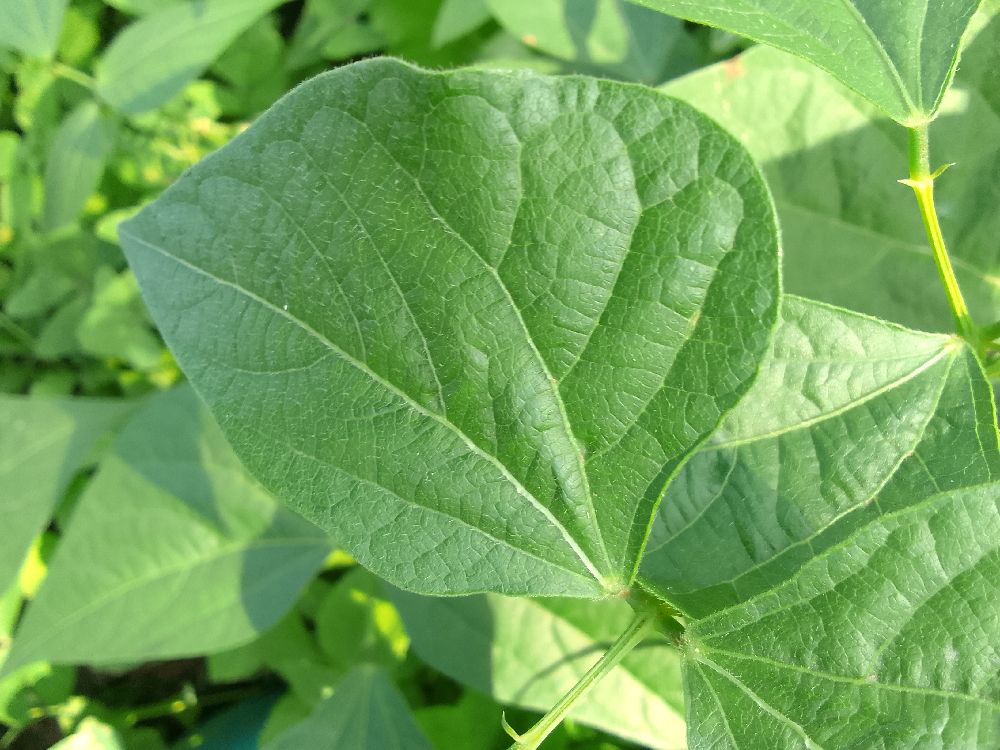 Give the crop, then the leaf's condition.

common bean, healthy
